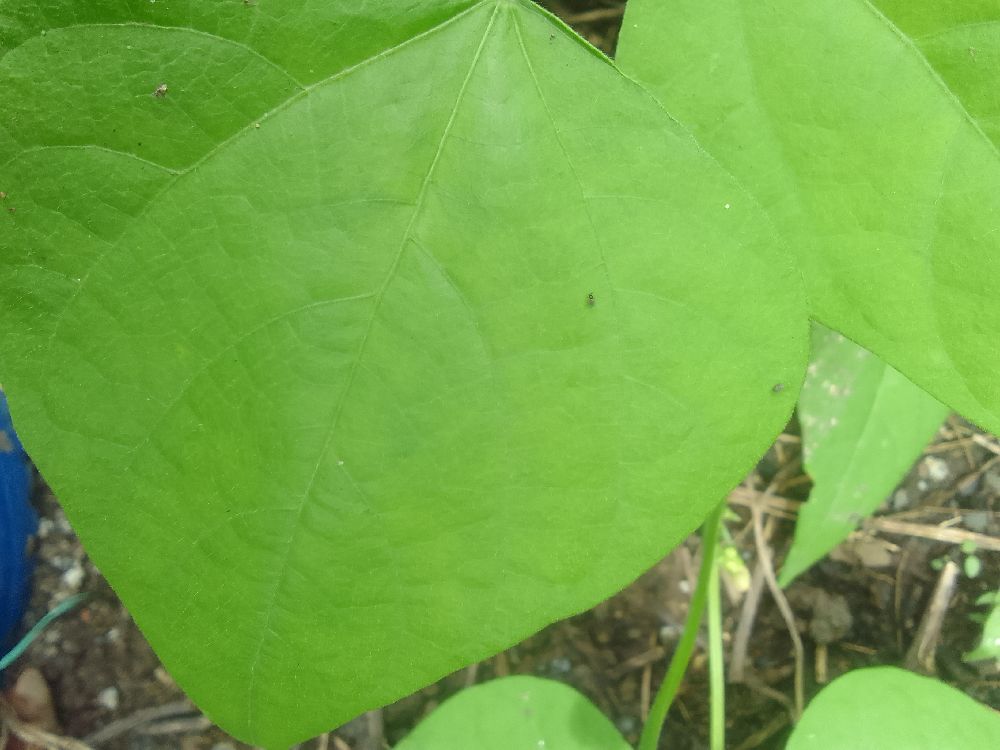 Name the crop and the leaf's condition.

common bean, healthy
